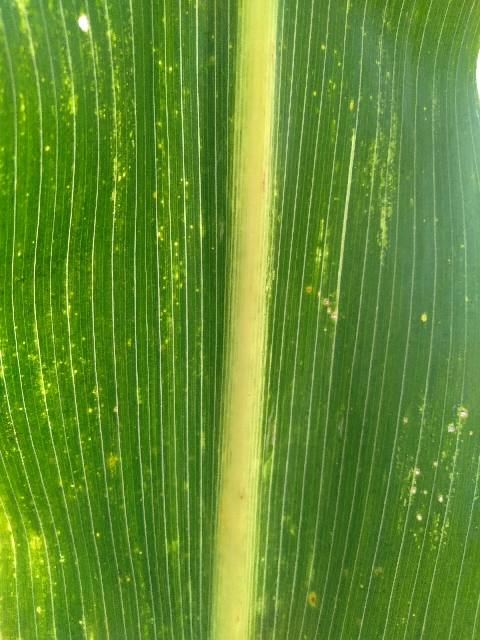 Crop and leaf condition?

maize, maize lethal necrosis
